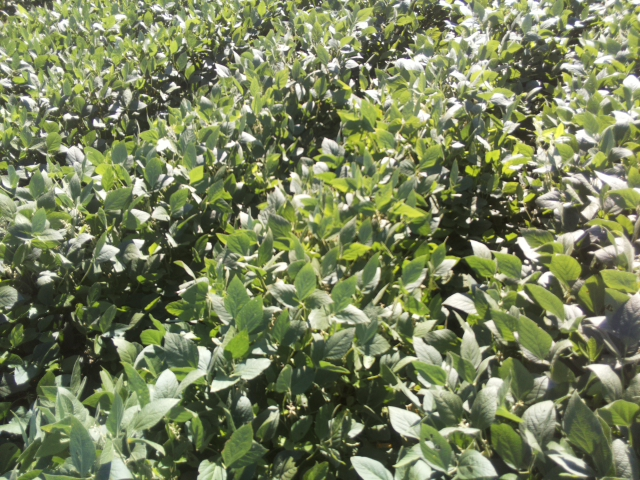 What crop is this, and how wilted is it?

soybean, leaflets folding inward at secondary pulvinus with no turgor loss in leaflets or petioles
